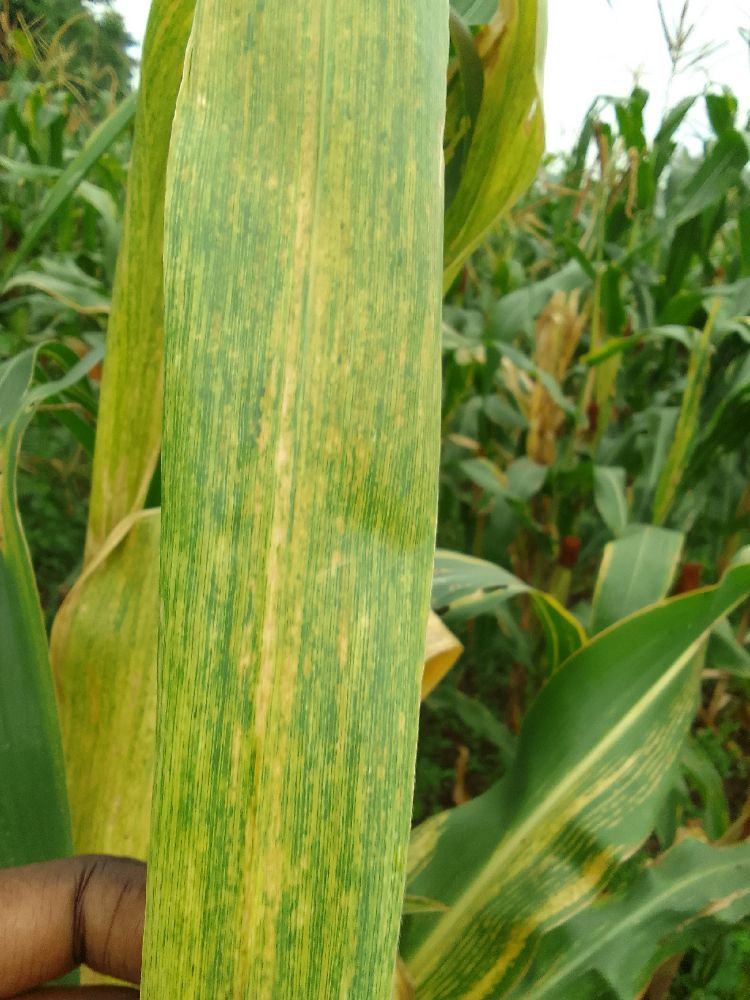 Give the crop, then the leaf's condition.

maize, maize lethal necrosis
